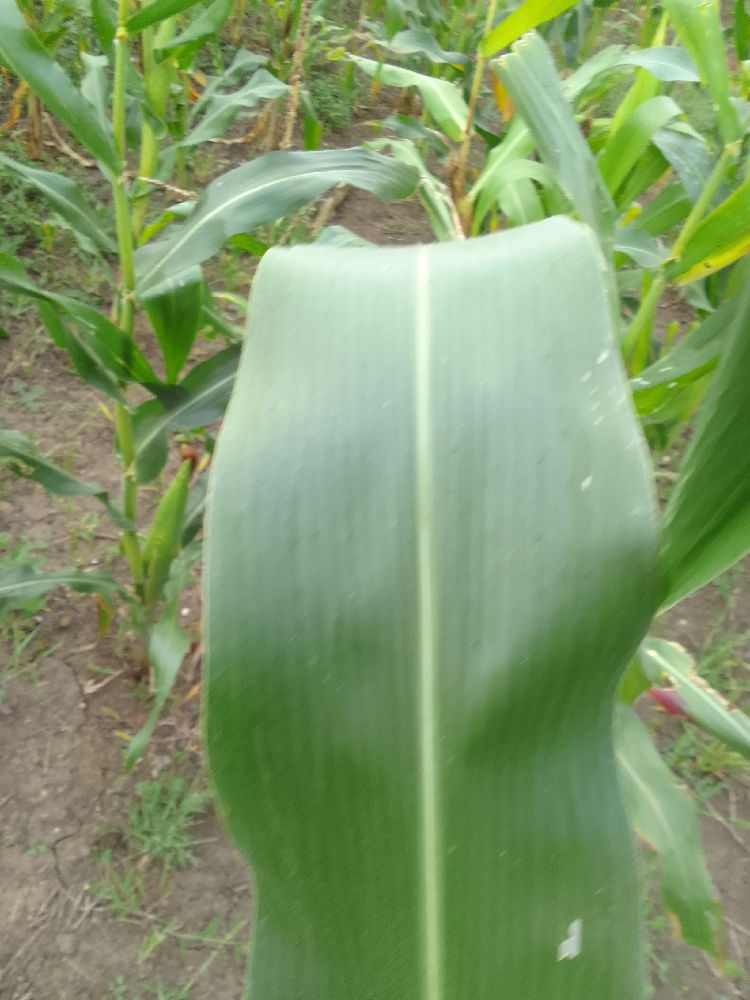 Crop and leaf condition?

maize, healthy
